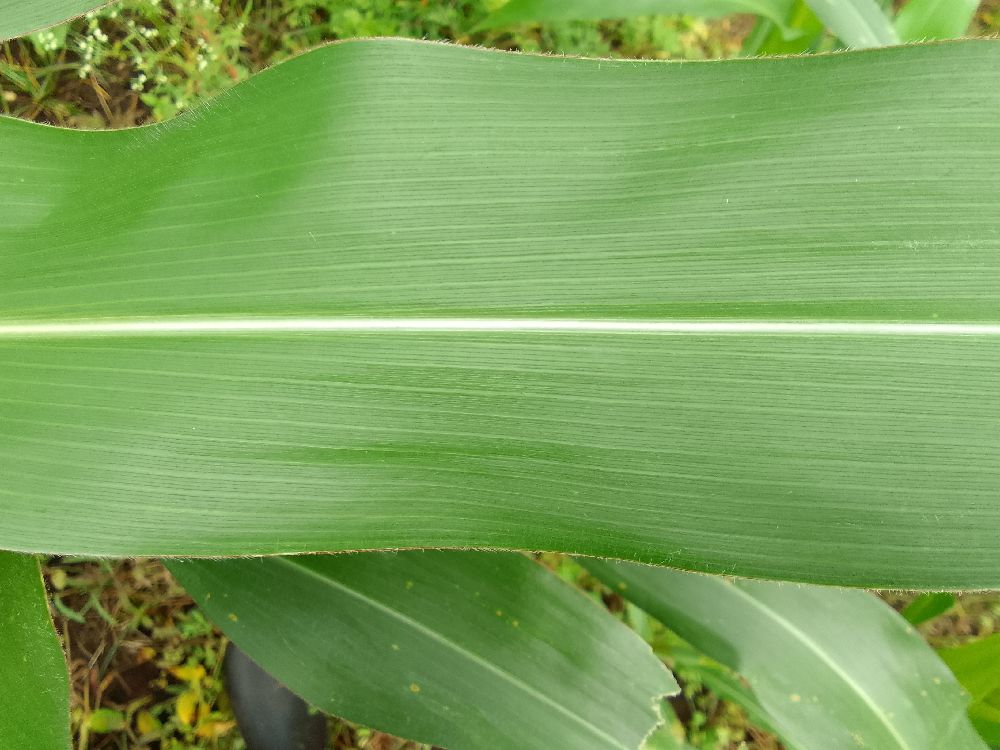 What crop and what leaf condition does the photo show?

maize, healthy
